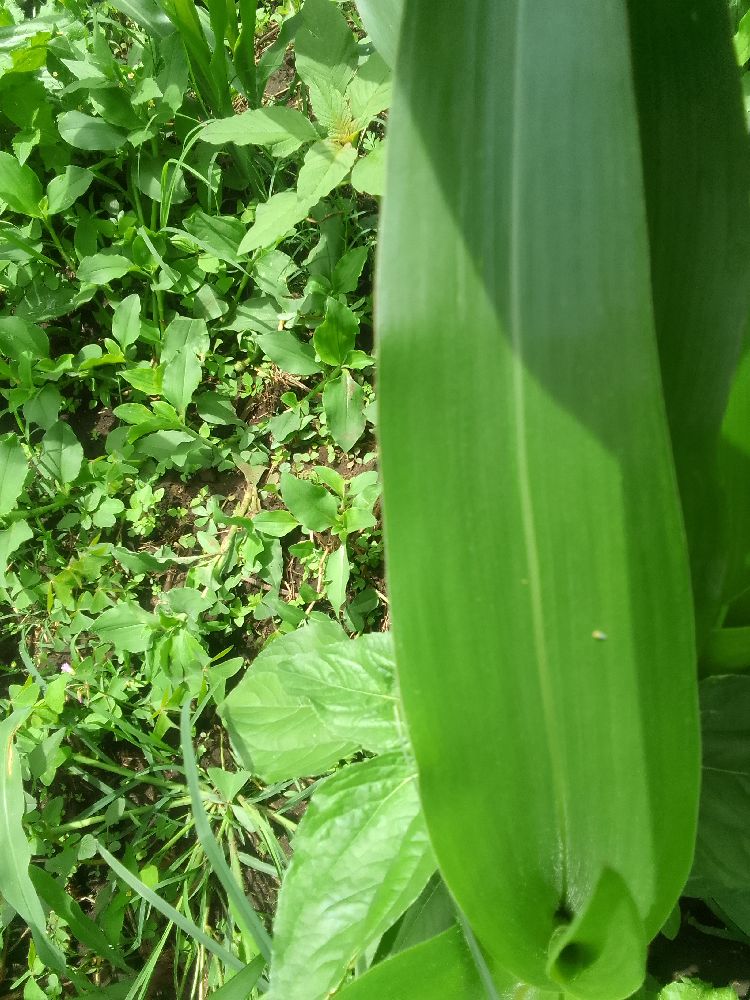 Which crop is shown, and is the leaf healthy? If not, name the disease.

maize, healthy
